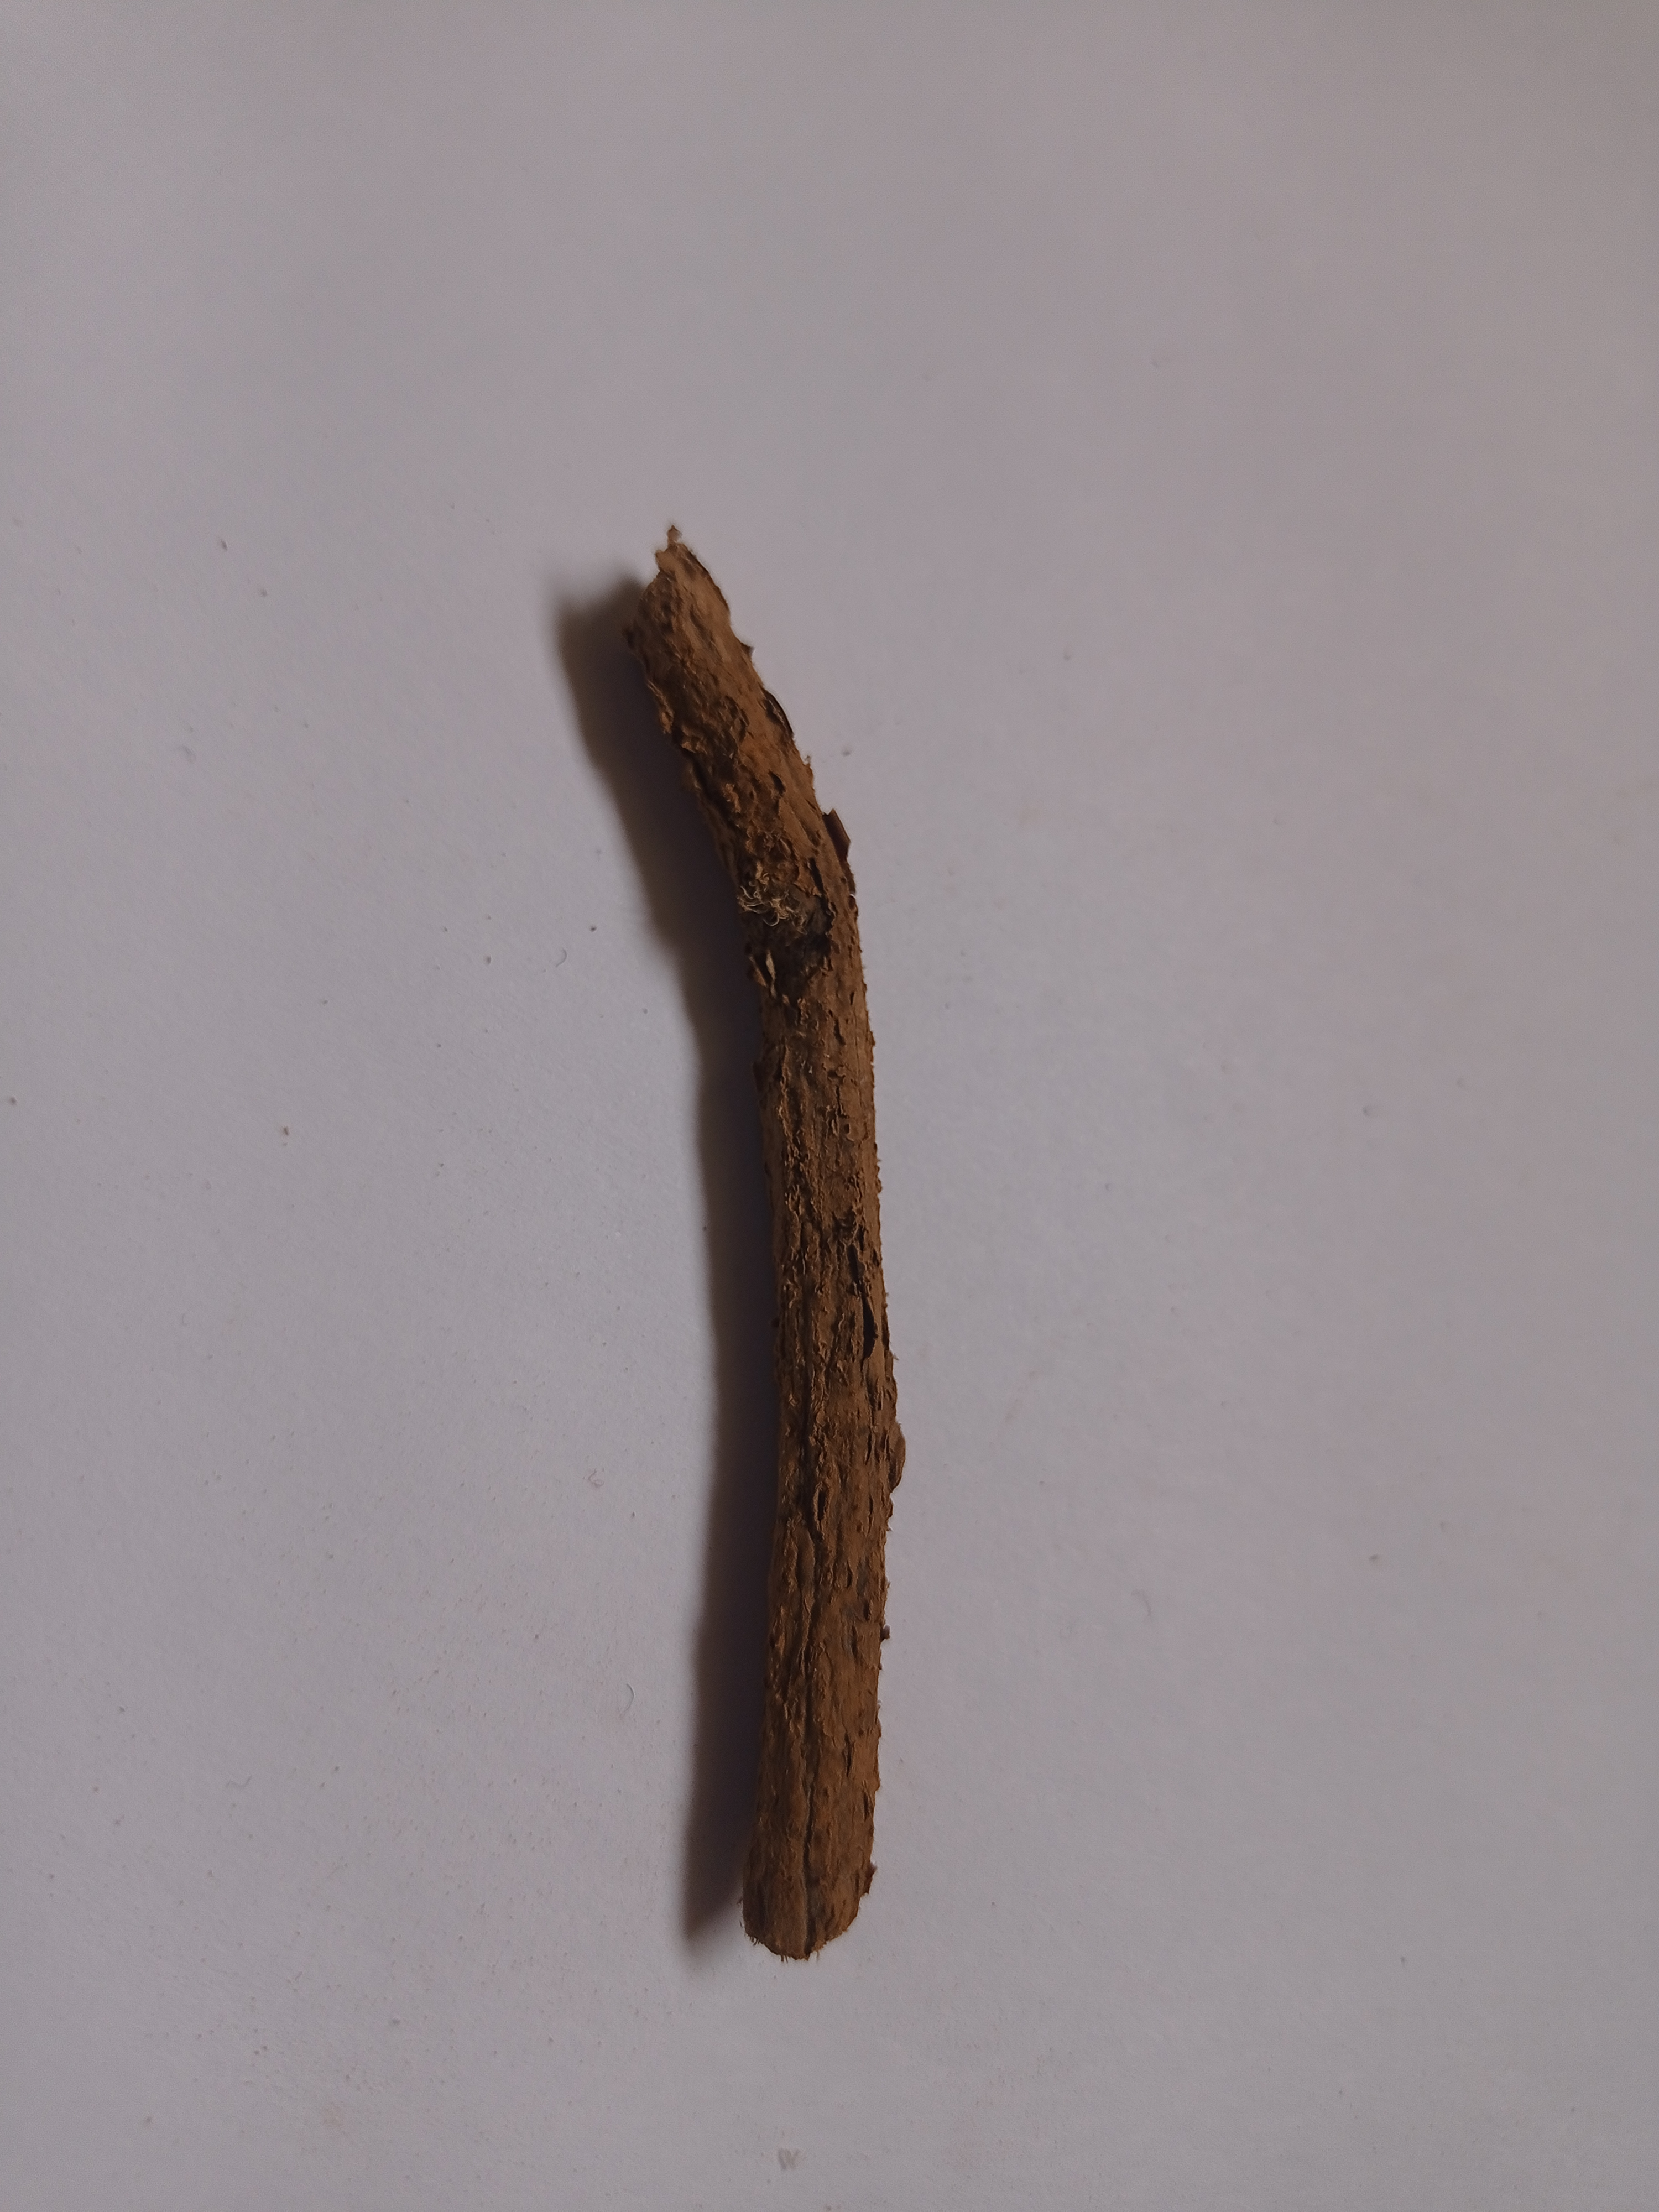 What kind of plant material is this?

jesthamadh
